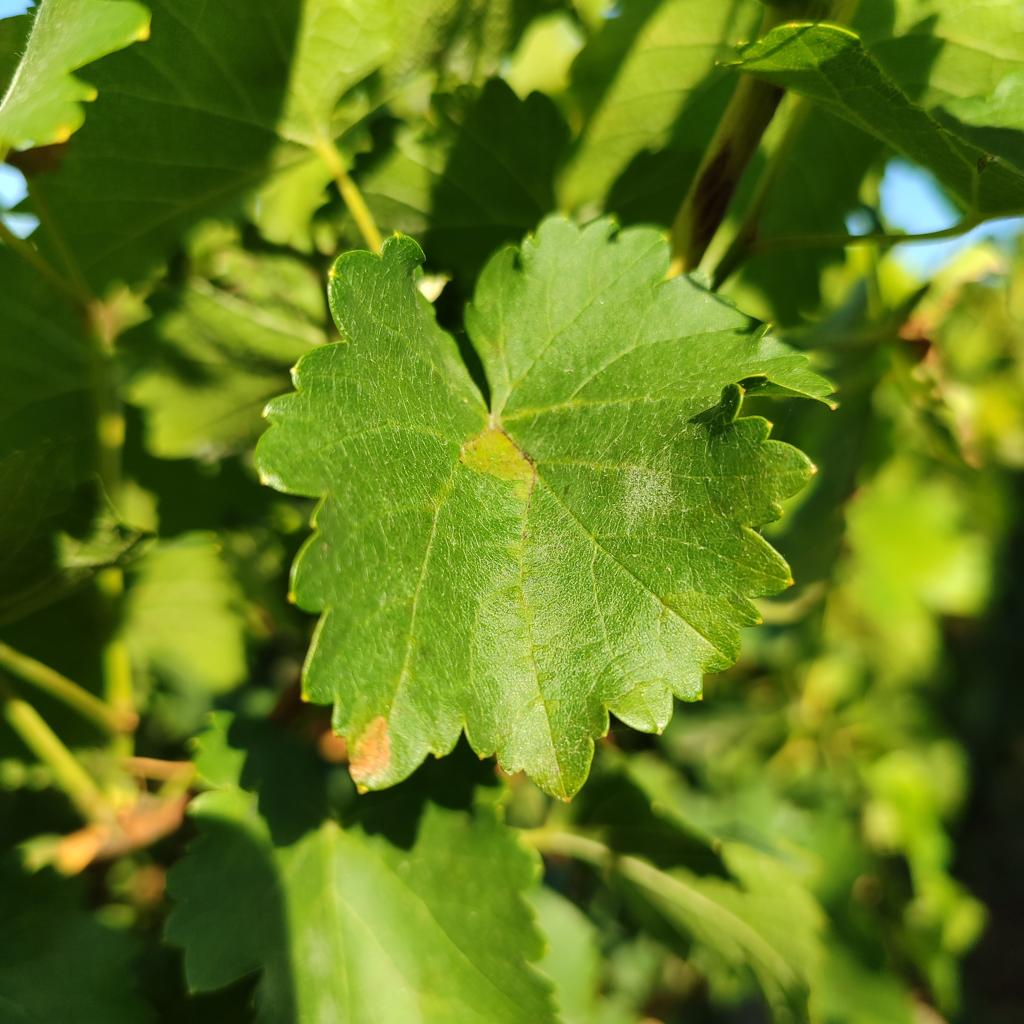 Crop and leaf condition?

grapevine, powdery mildew
